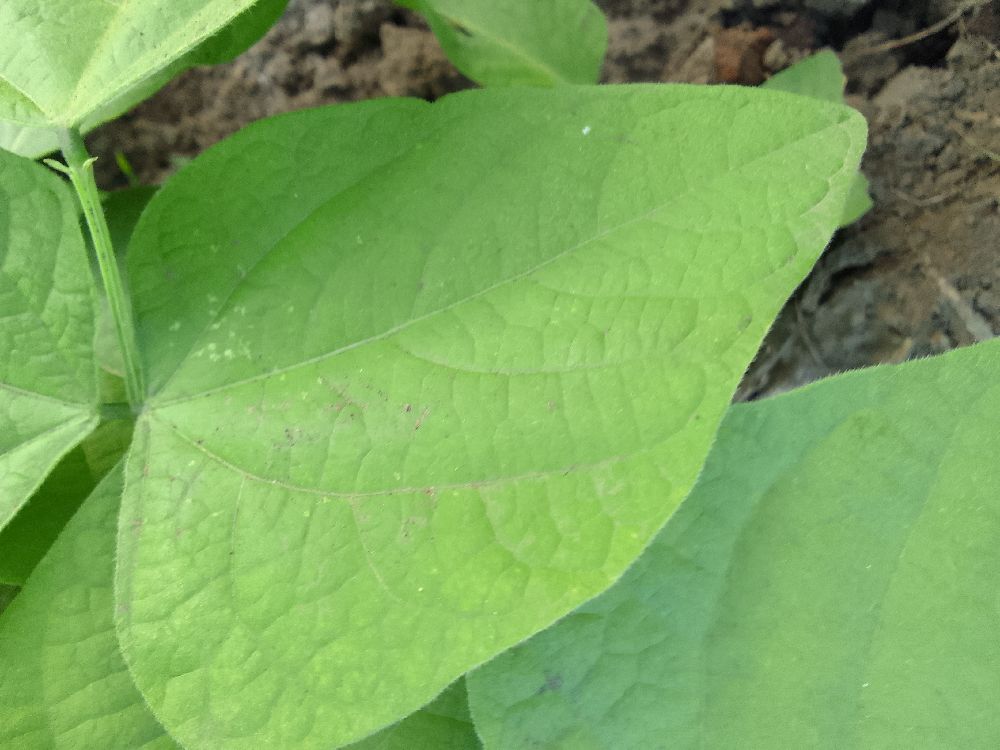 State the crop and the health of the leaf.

common bean, healthy
